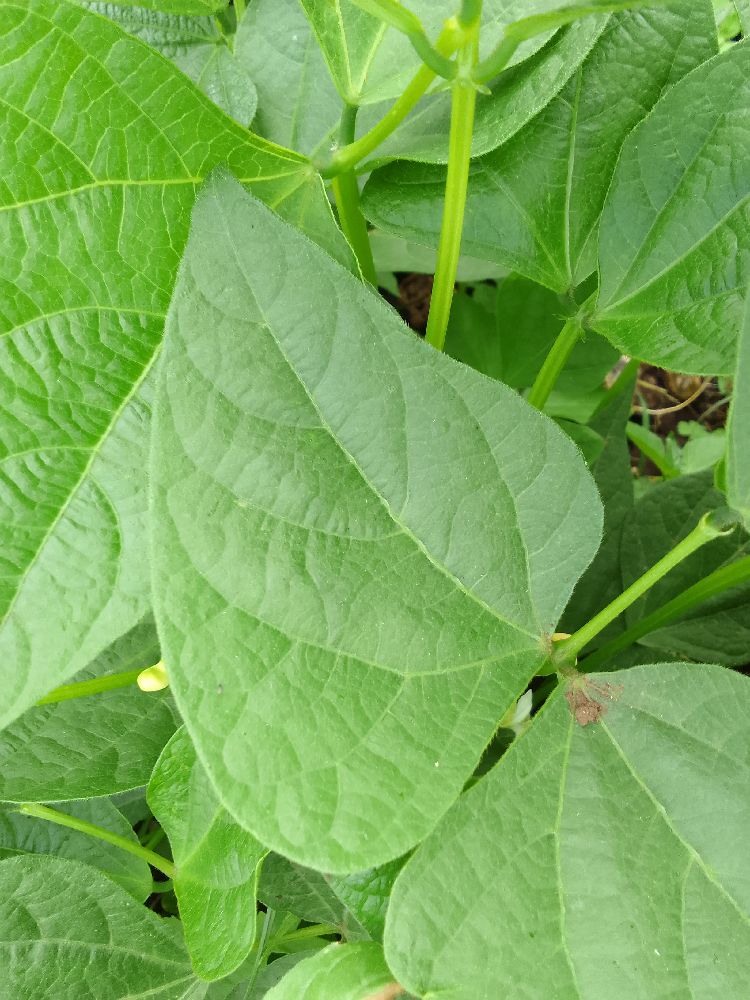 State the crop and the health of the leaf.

common bean, healthy
